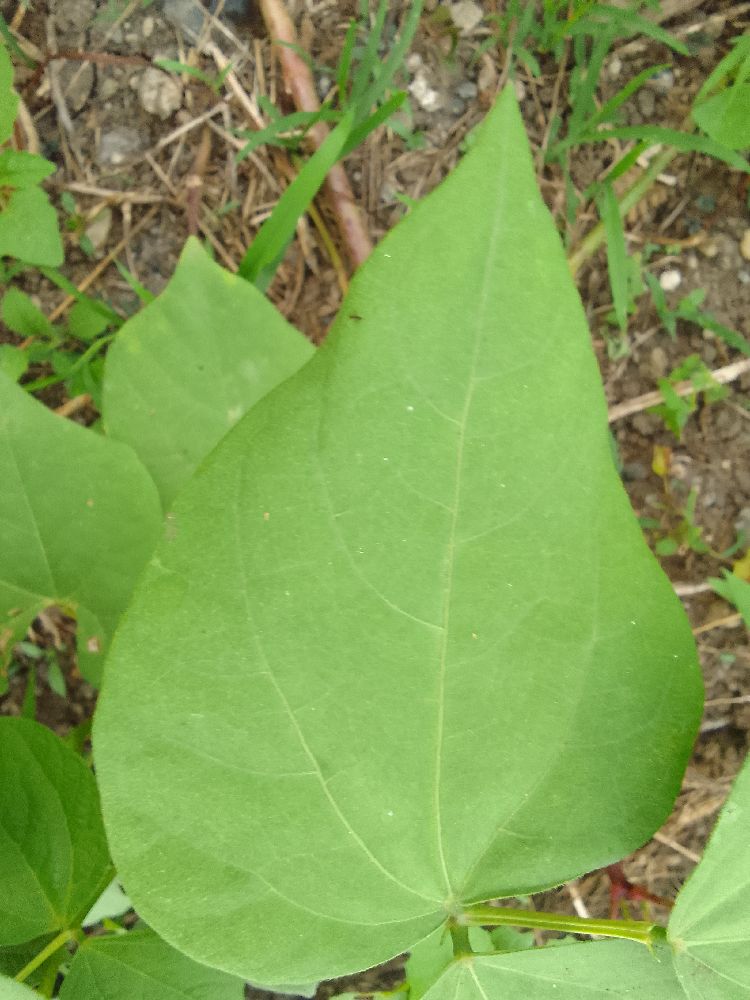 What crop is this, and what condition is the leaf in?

common bean, healthy
